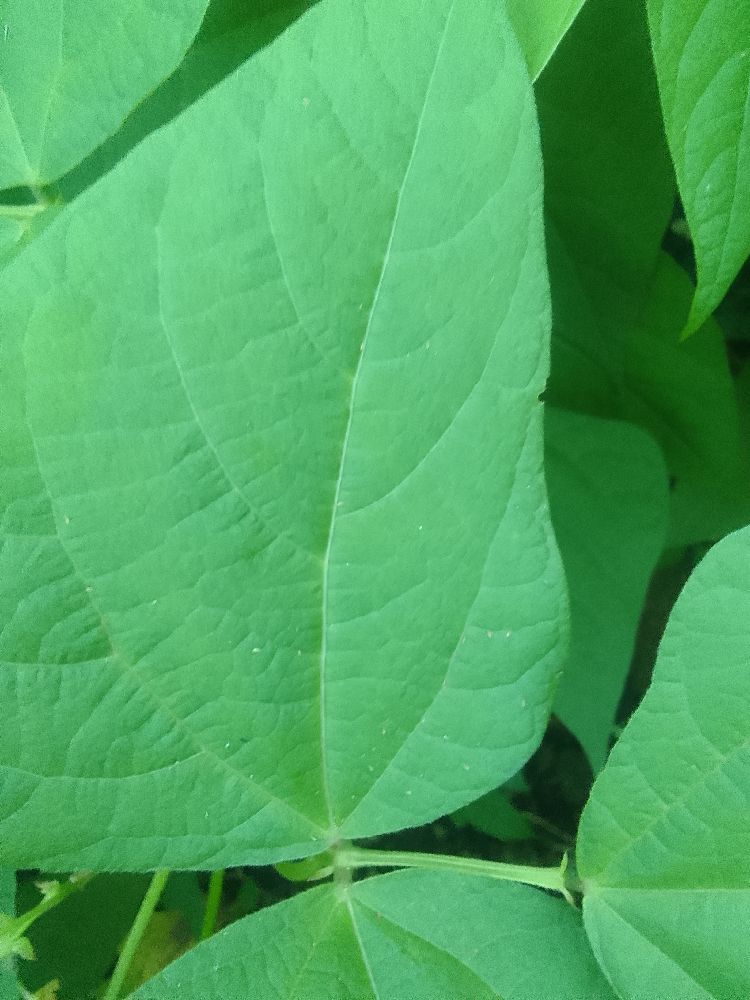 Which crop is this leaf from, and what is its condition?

common bean, healthy
